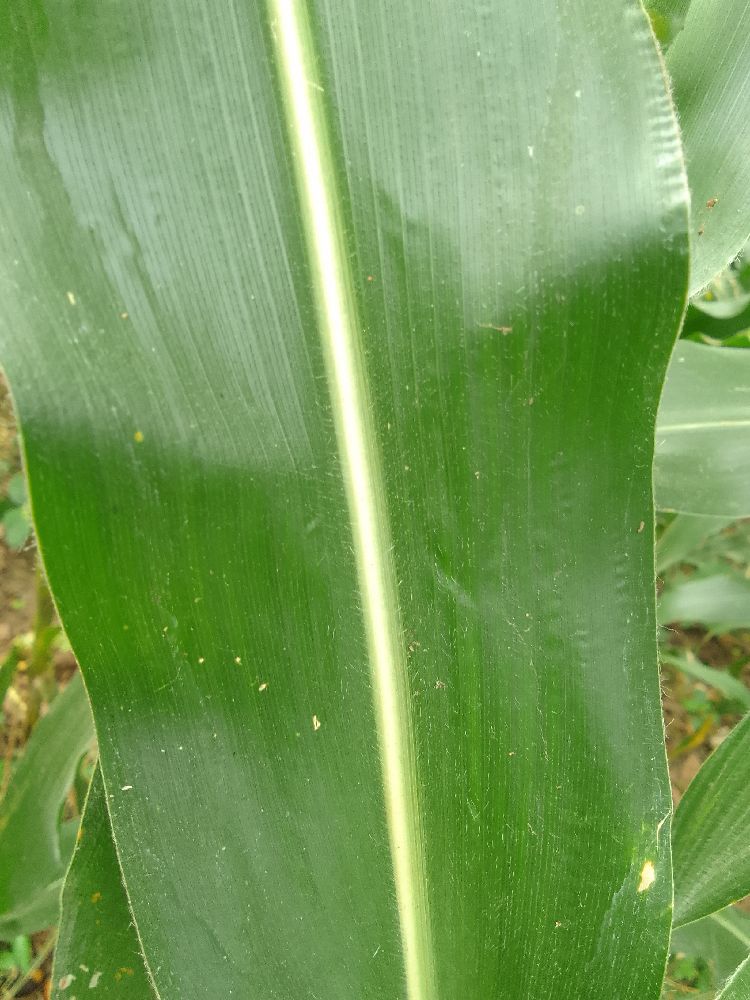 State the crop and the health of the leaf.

maize, healthy
